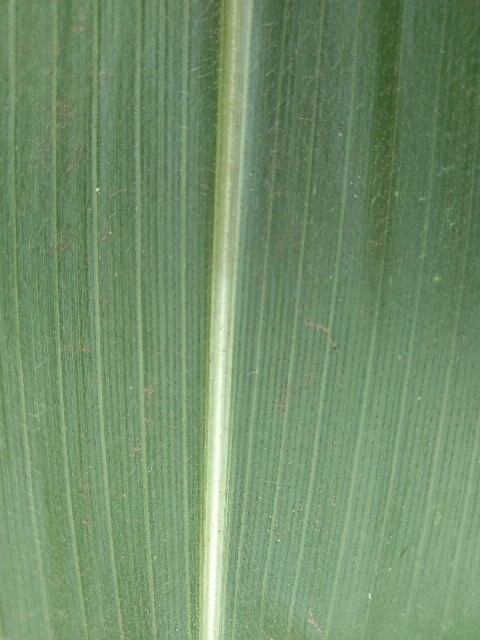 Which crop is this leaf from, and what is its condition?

maize, healthy
